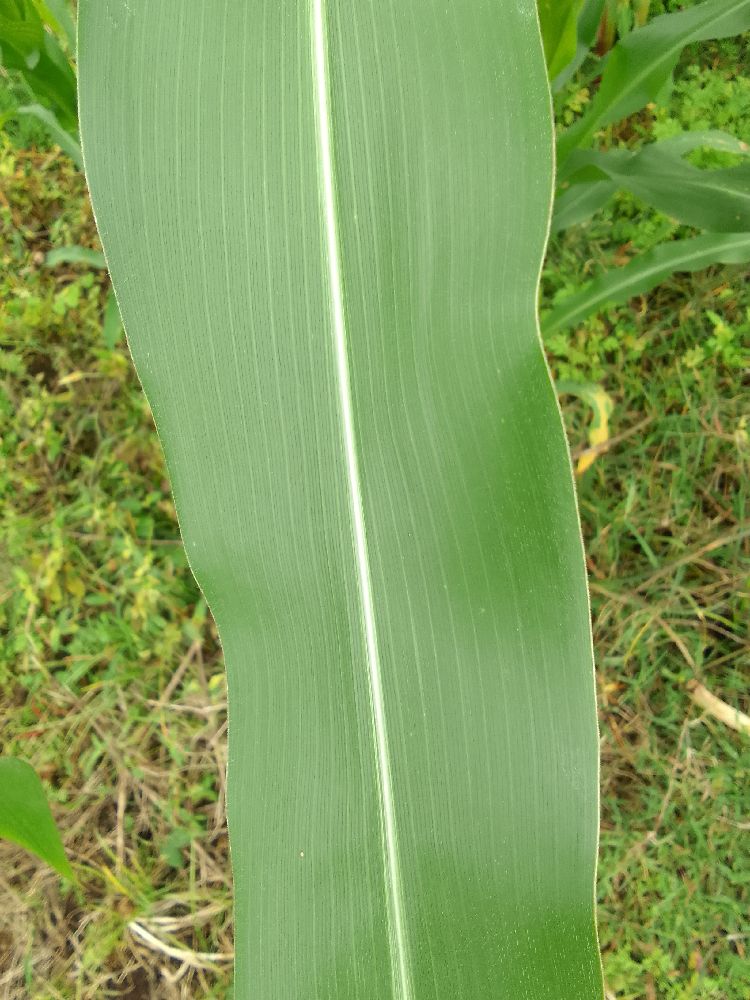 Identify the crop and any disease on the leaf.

maize, healthy
